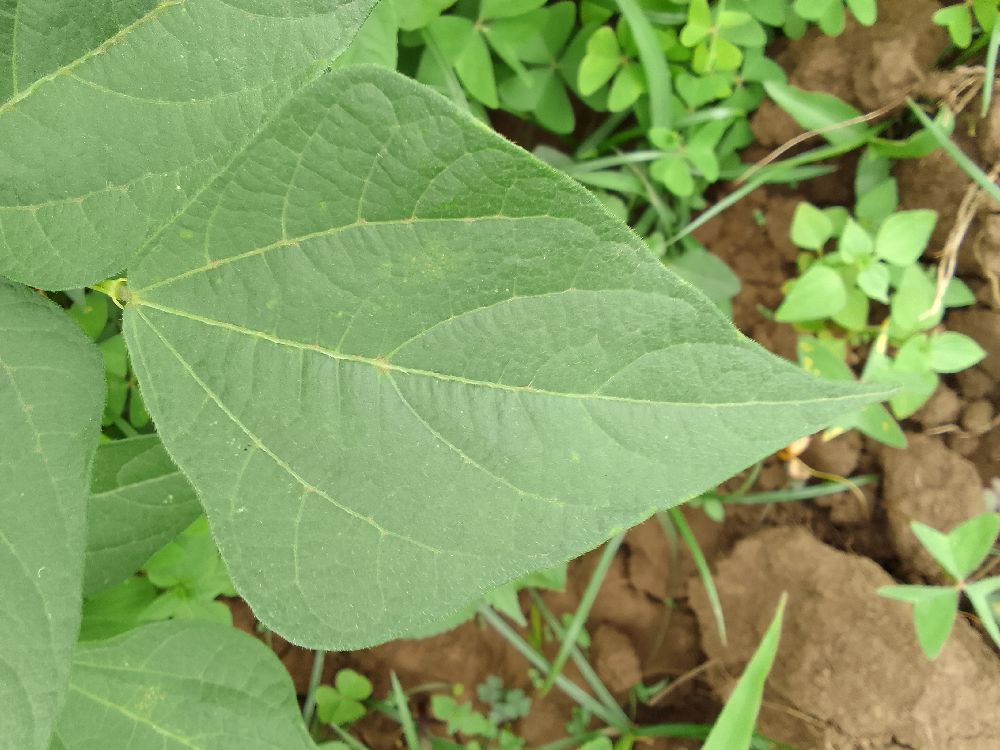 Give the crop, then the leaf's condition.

common bean, healthy
